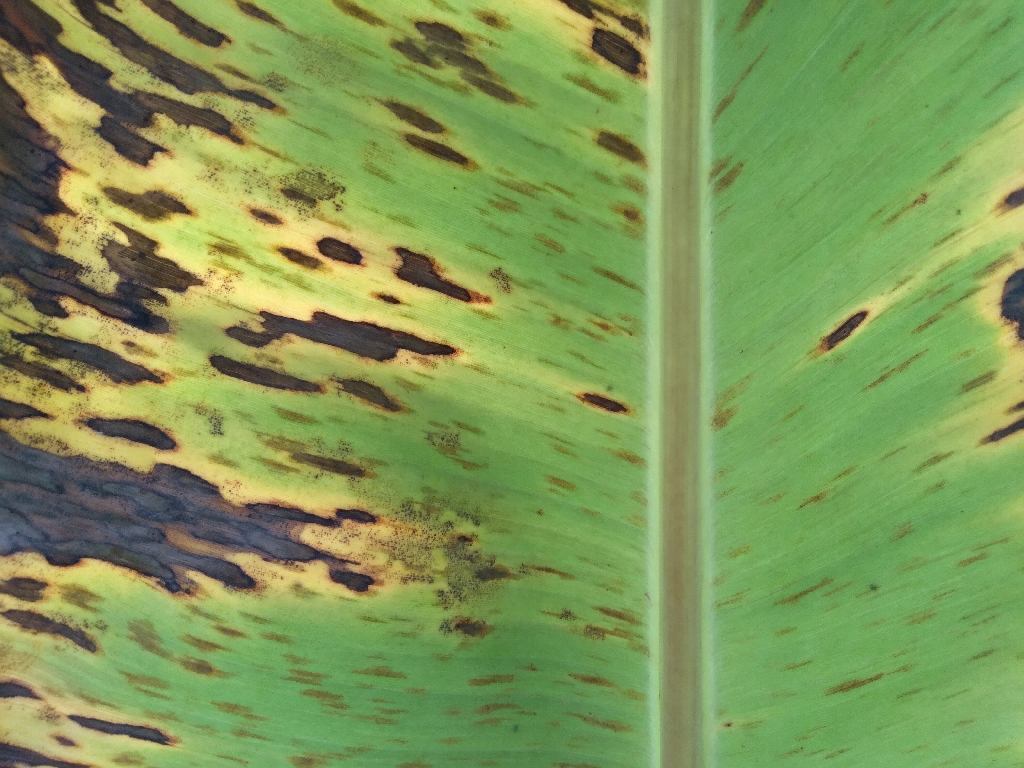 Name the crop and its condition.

banana, black sigatoka
